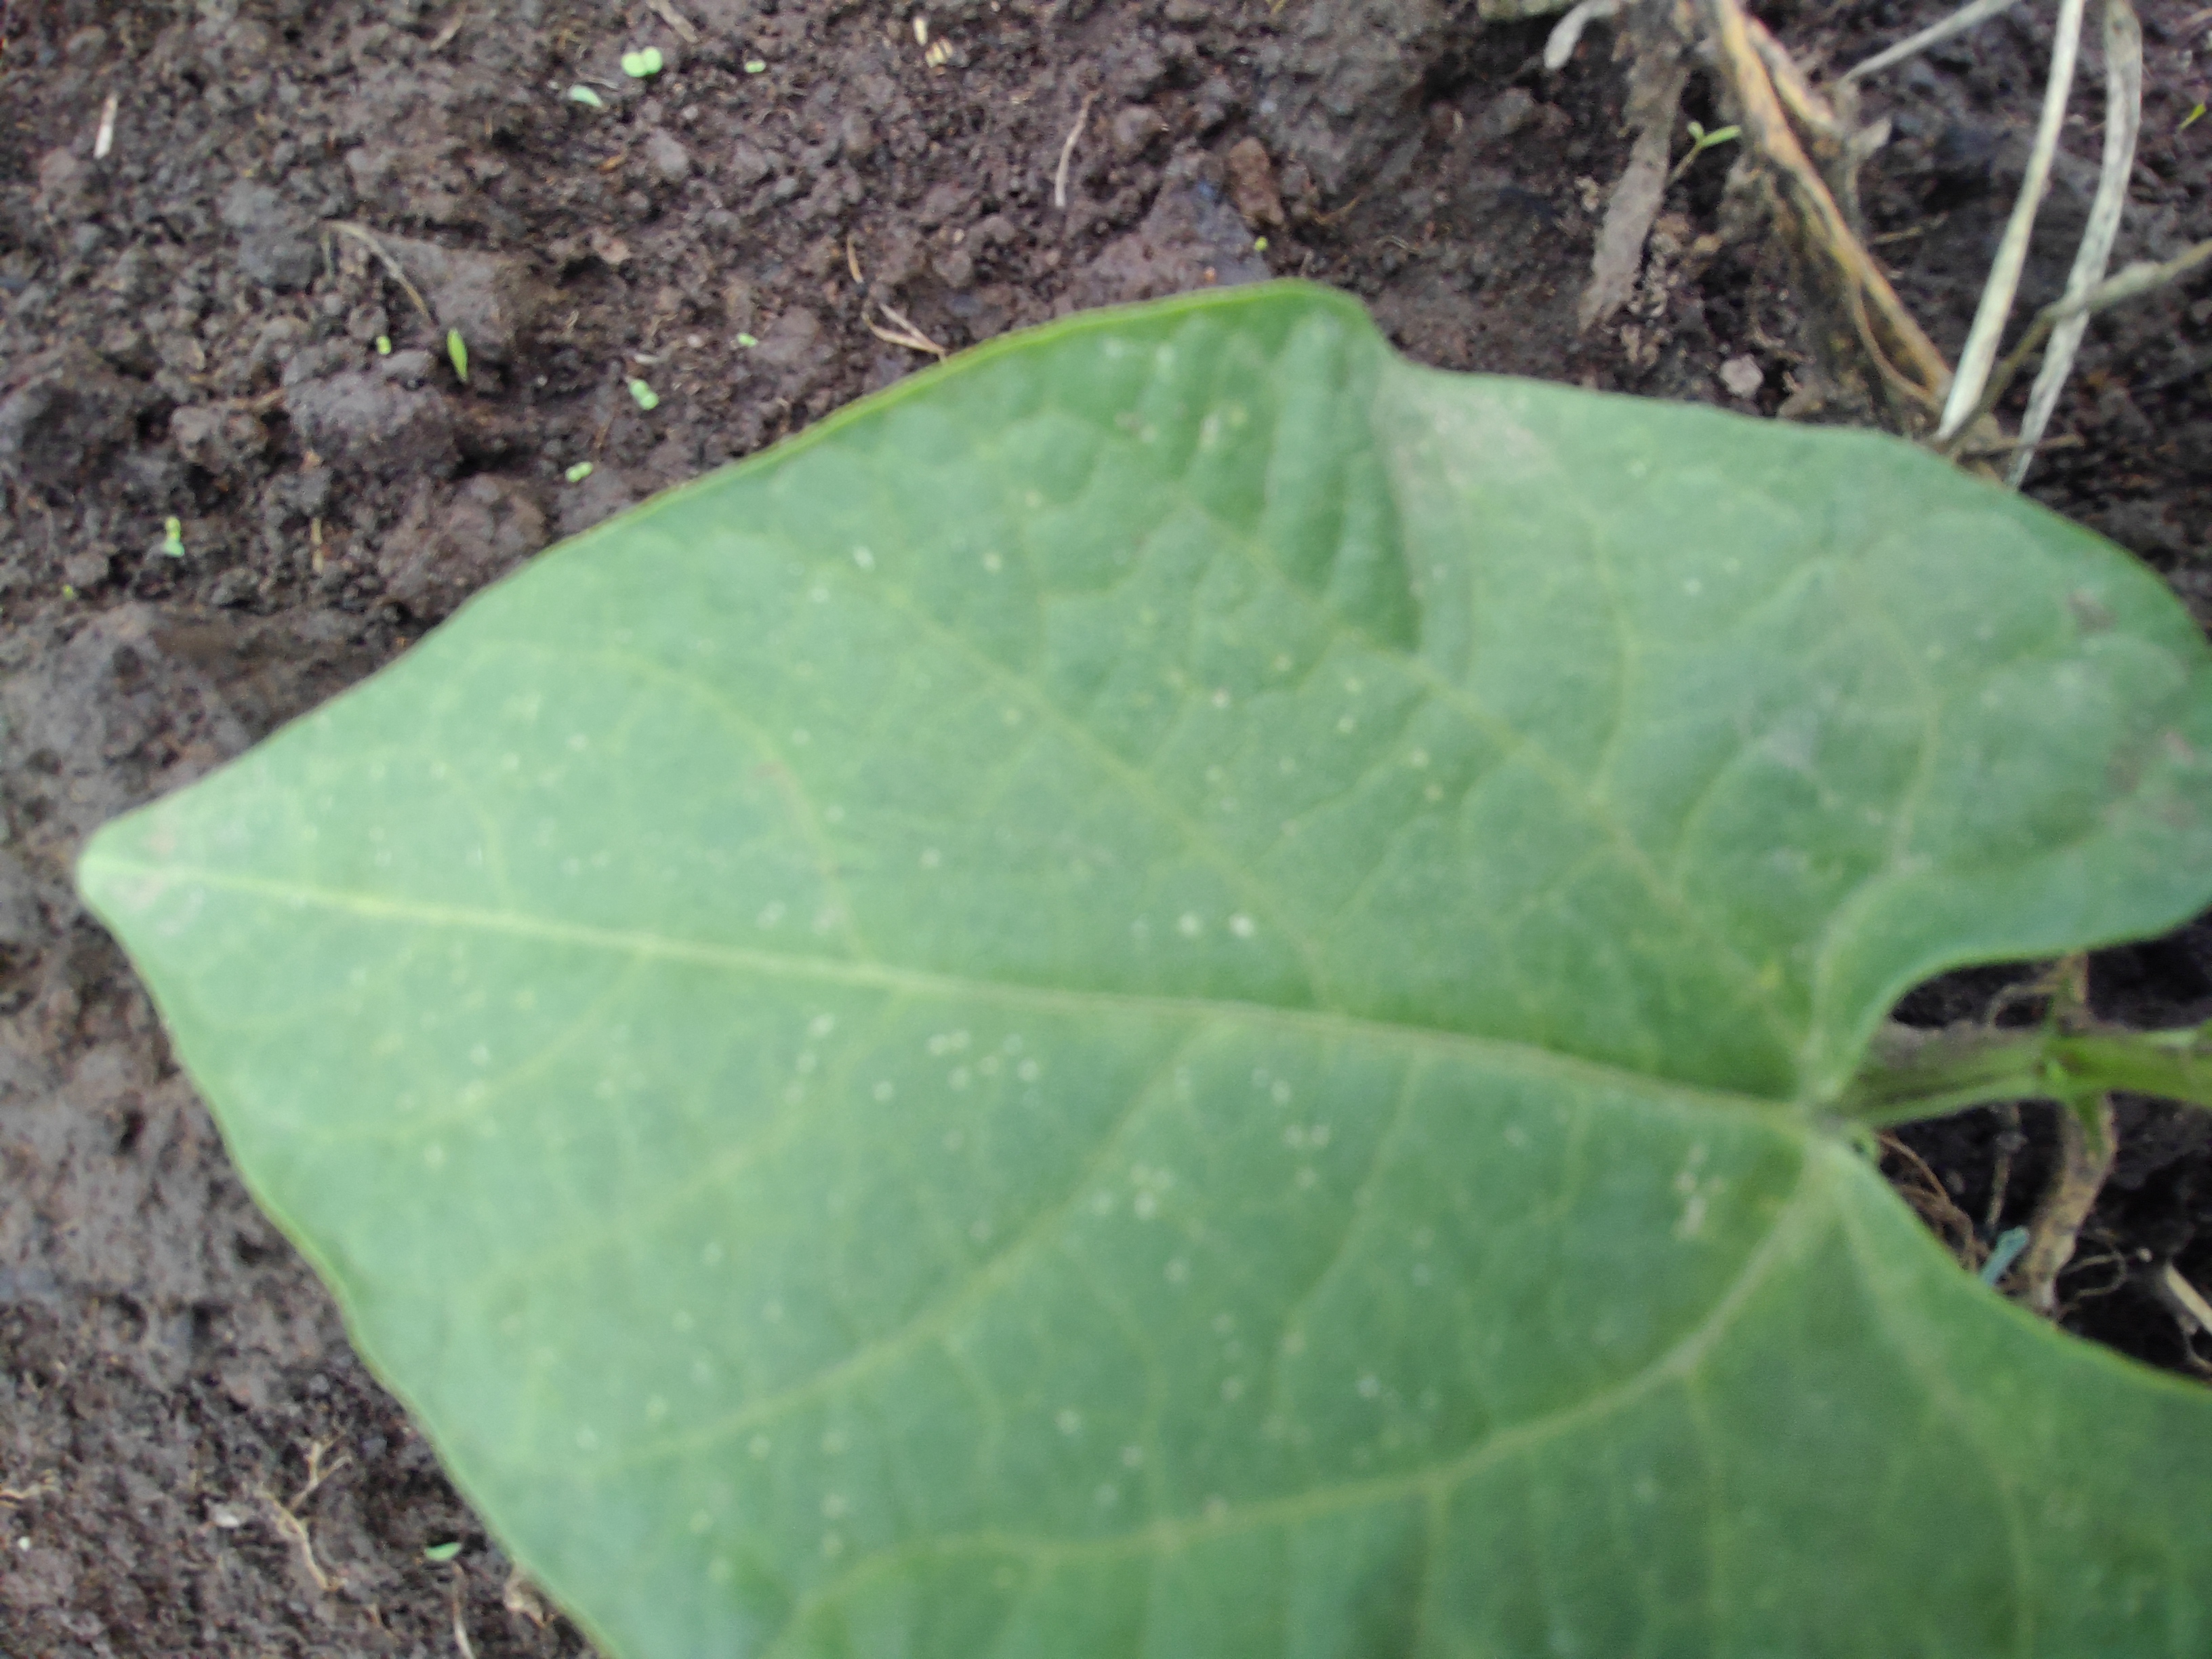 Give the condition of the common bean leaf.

healthy
